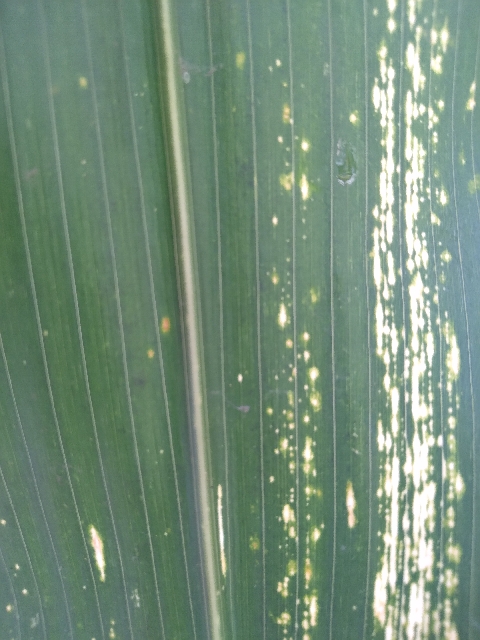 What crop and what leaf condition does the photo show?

maize, maize streak virus
